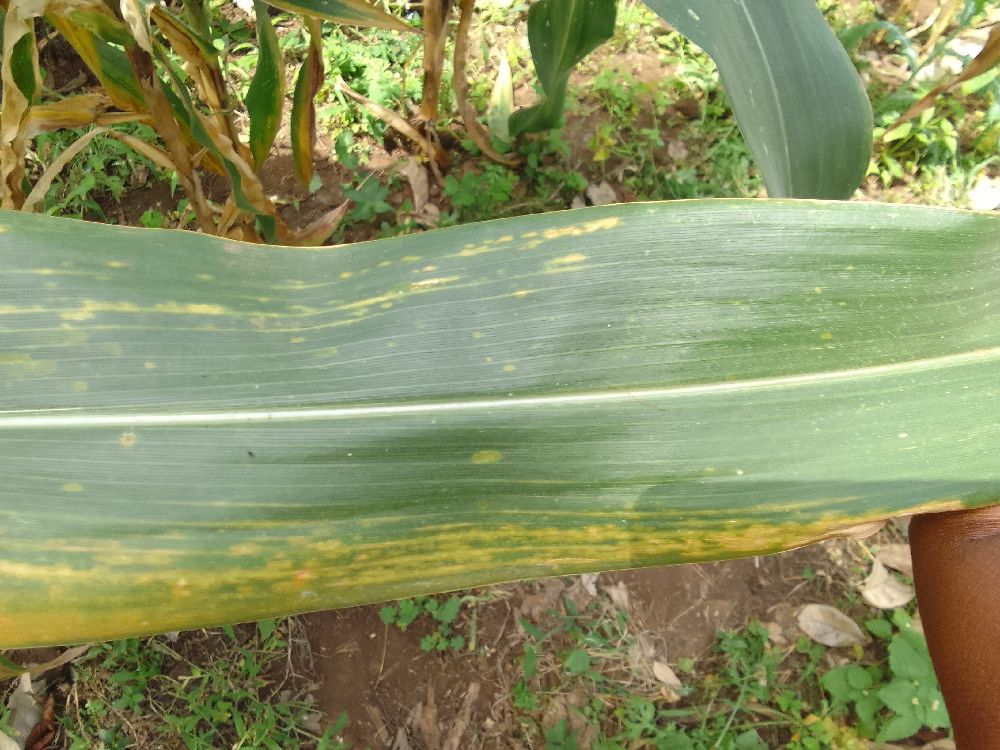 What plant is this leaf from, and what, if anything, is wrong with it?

maize, maize lethal necrosis
